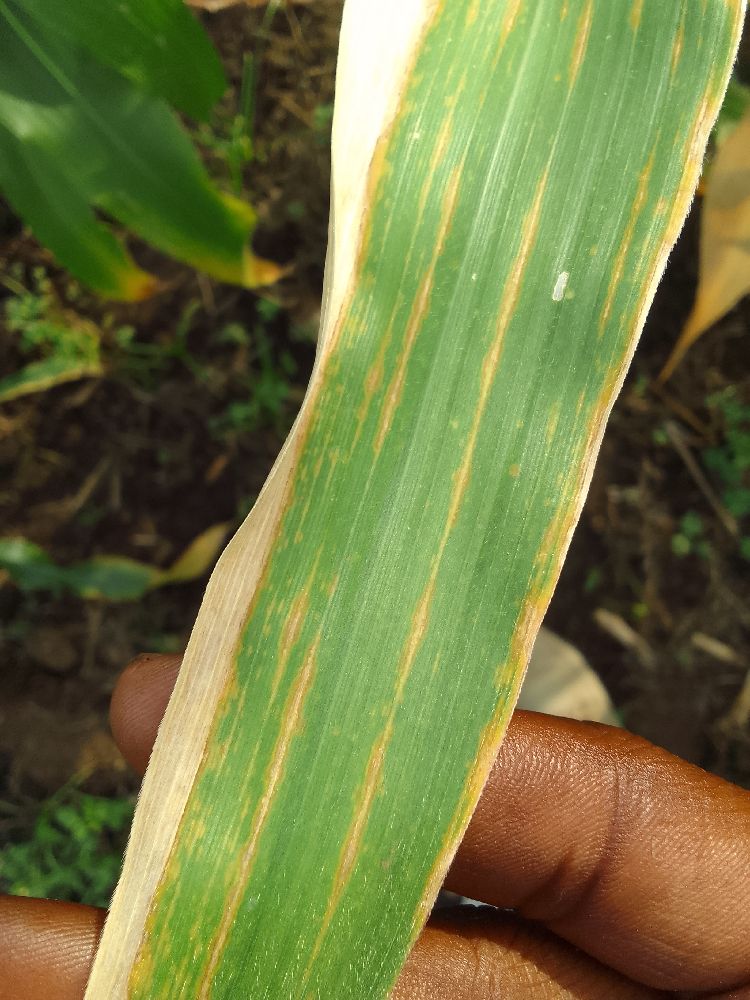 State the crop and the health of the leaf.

maize, maize lethal necrosis
